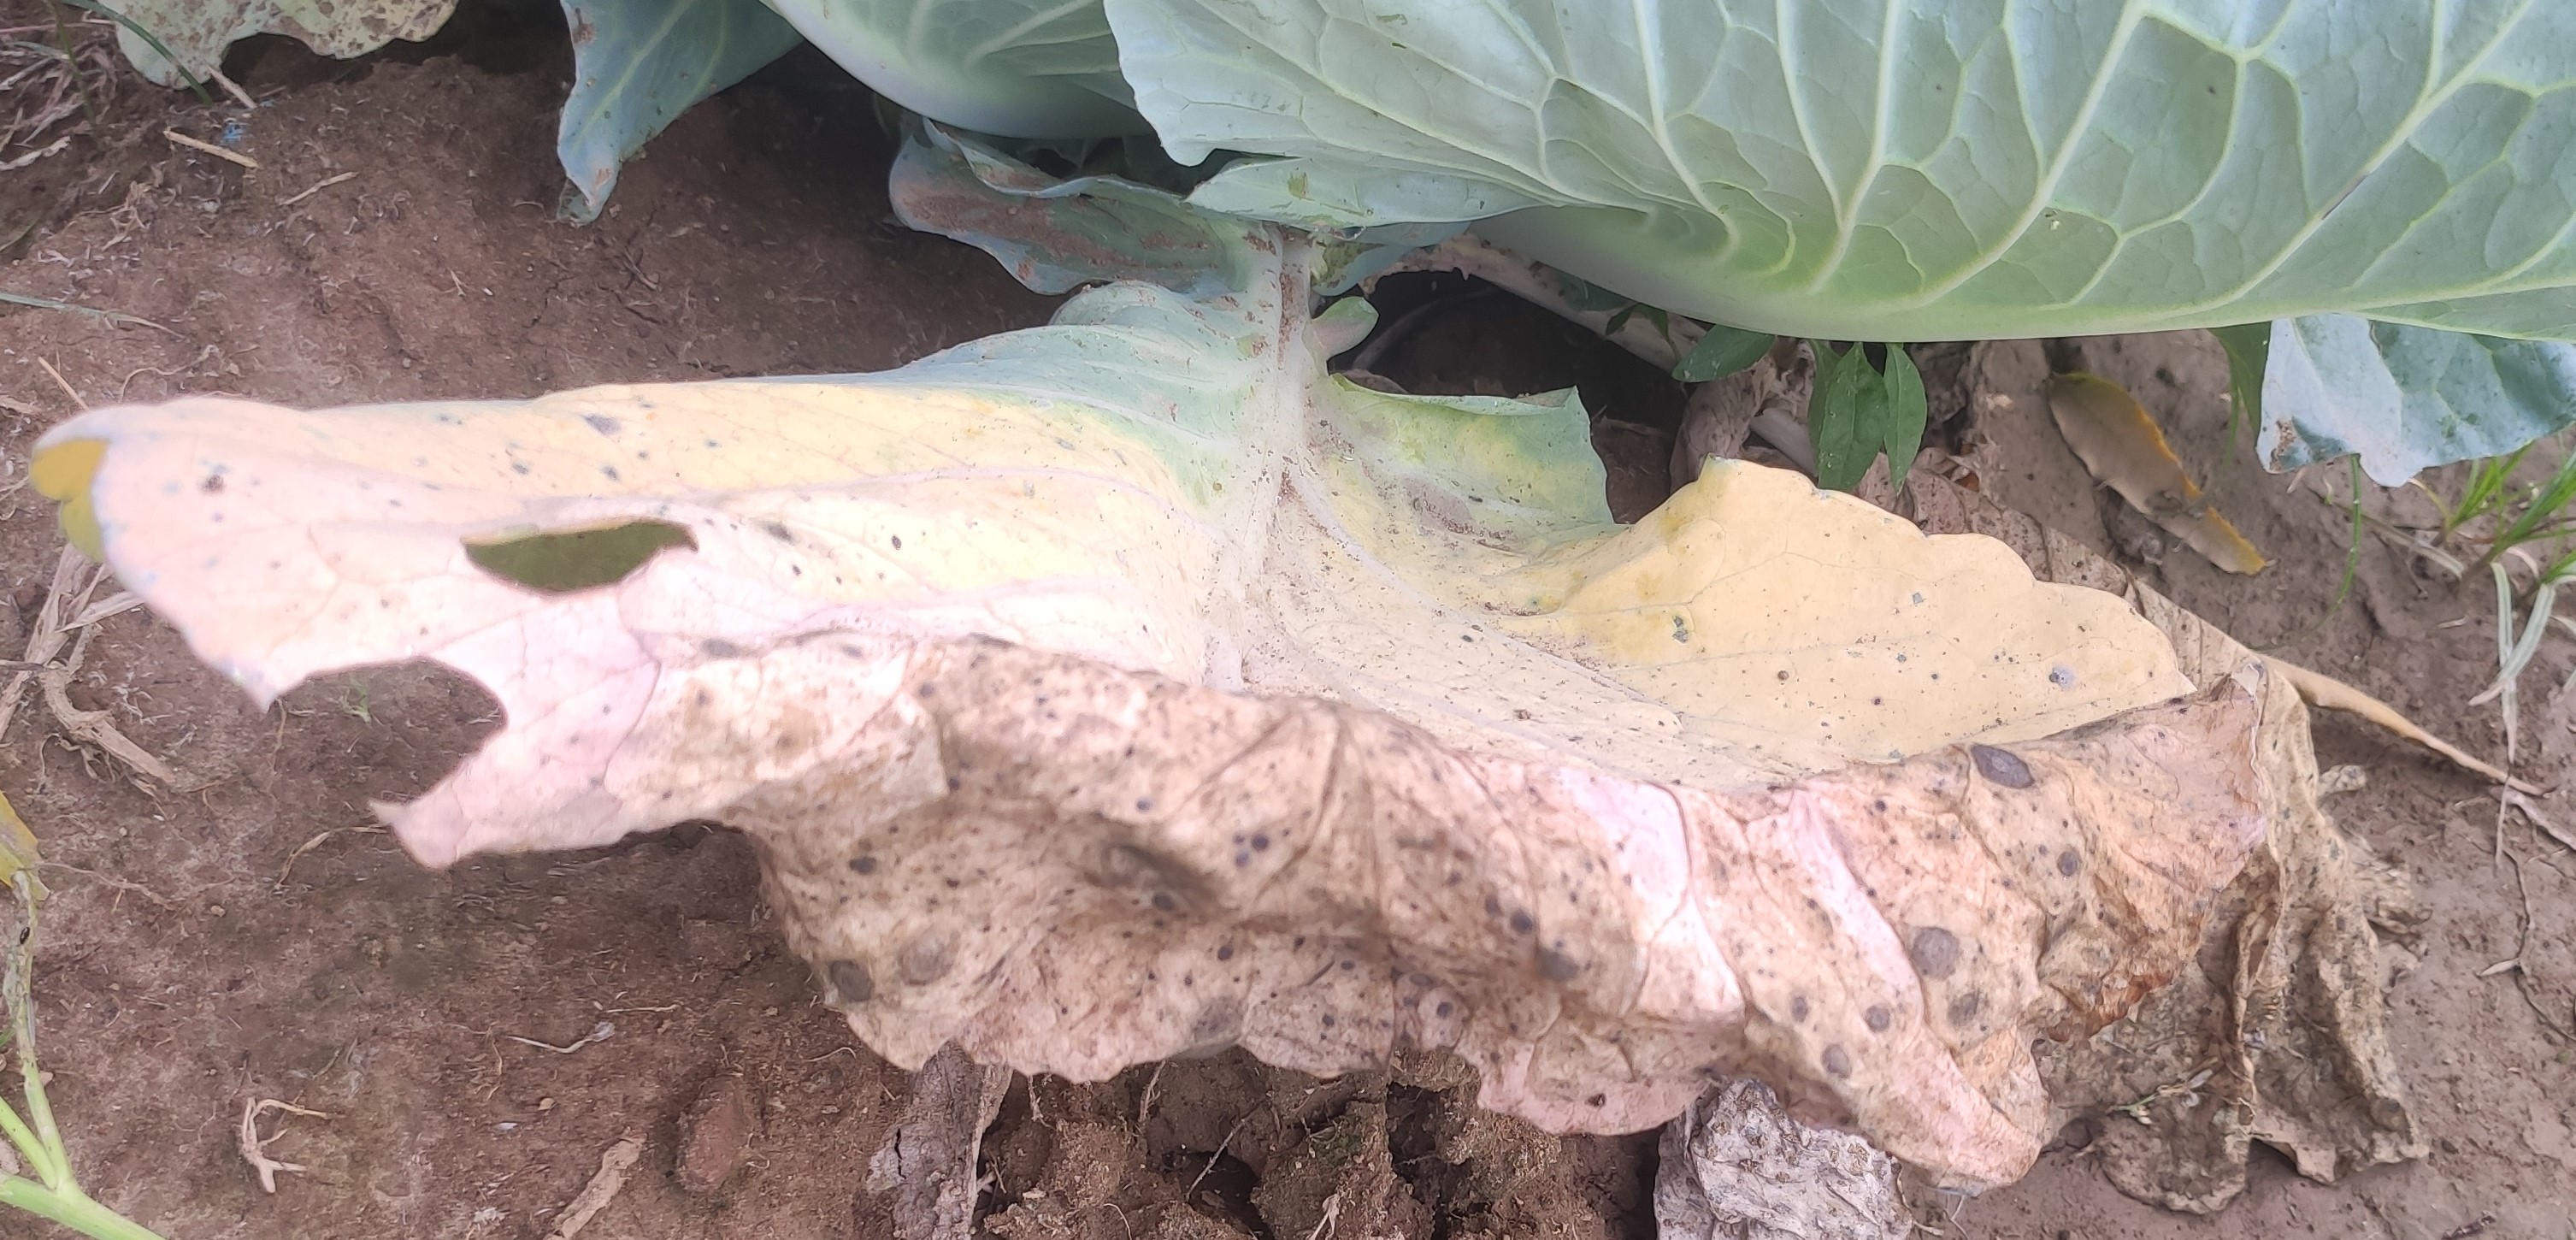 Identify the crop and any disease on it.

cabbage, alternaria
